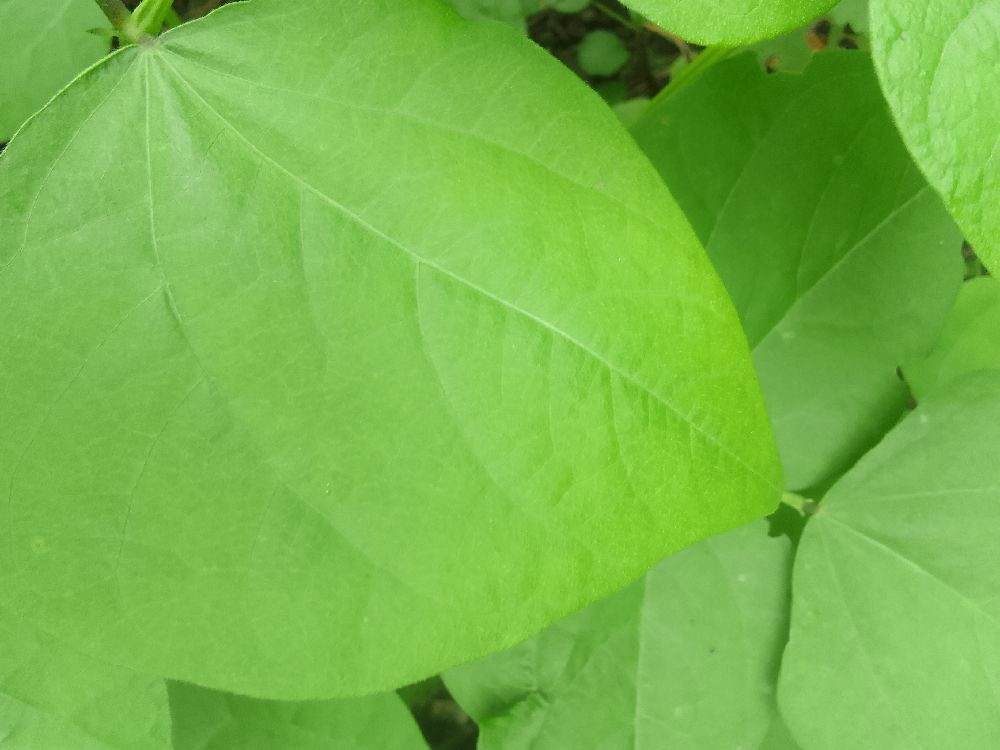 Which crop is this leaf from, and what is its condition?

common bean, healthy
